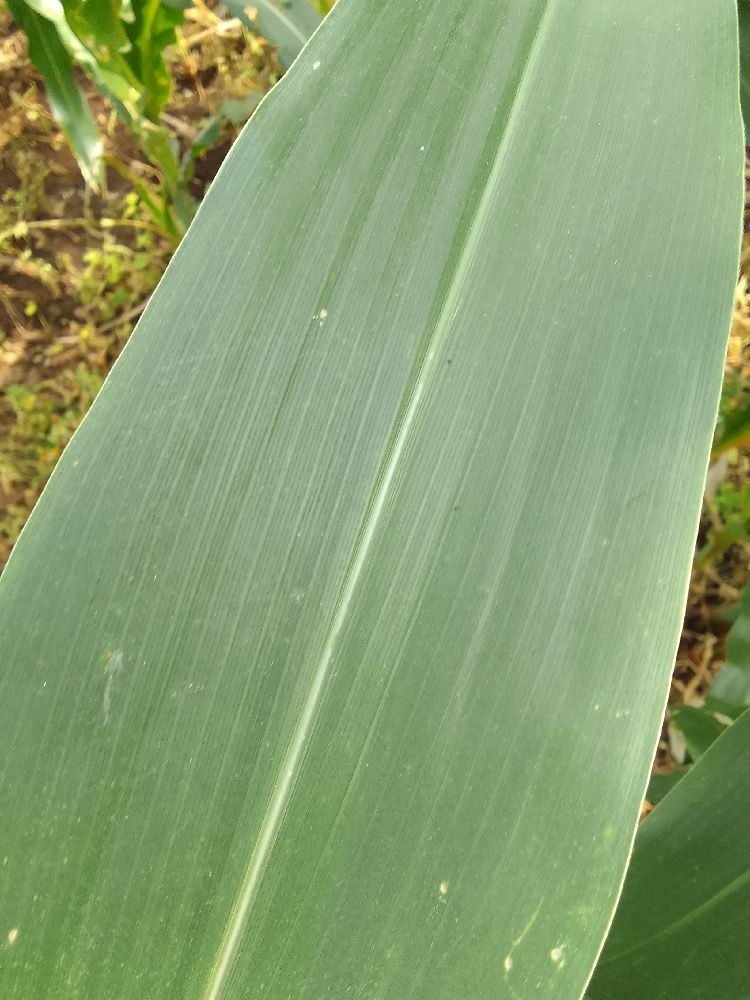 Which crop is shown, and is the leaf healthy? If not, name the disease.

maize, healthy
